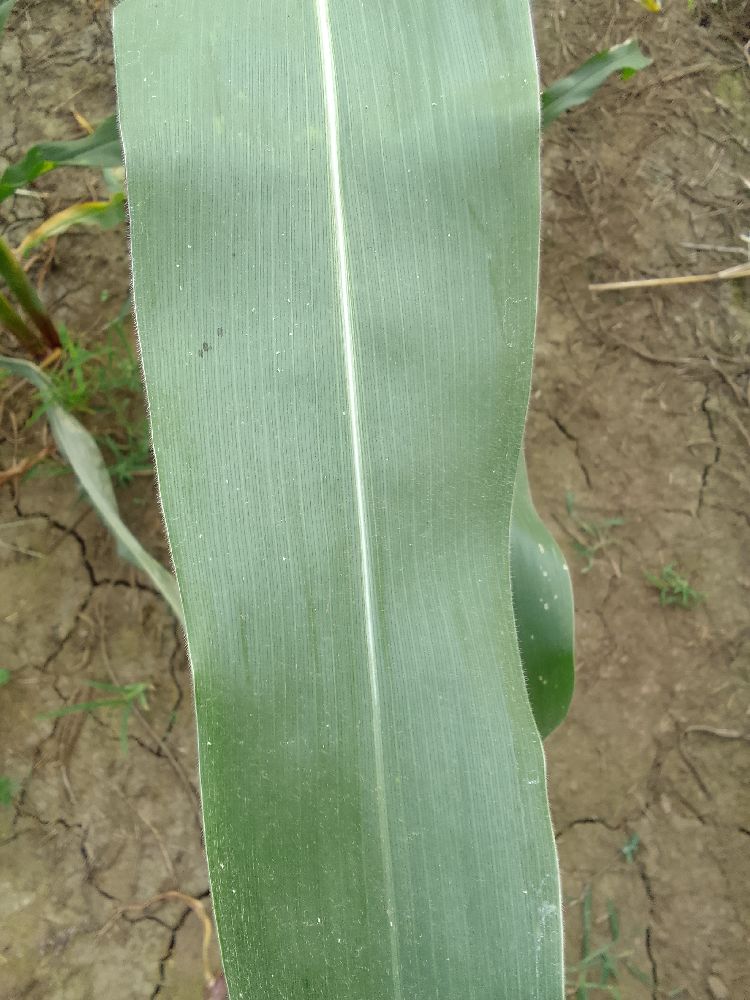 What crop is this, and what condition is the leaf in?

maize, healthy
